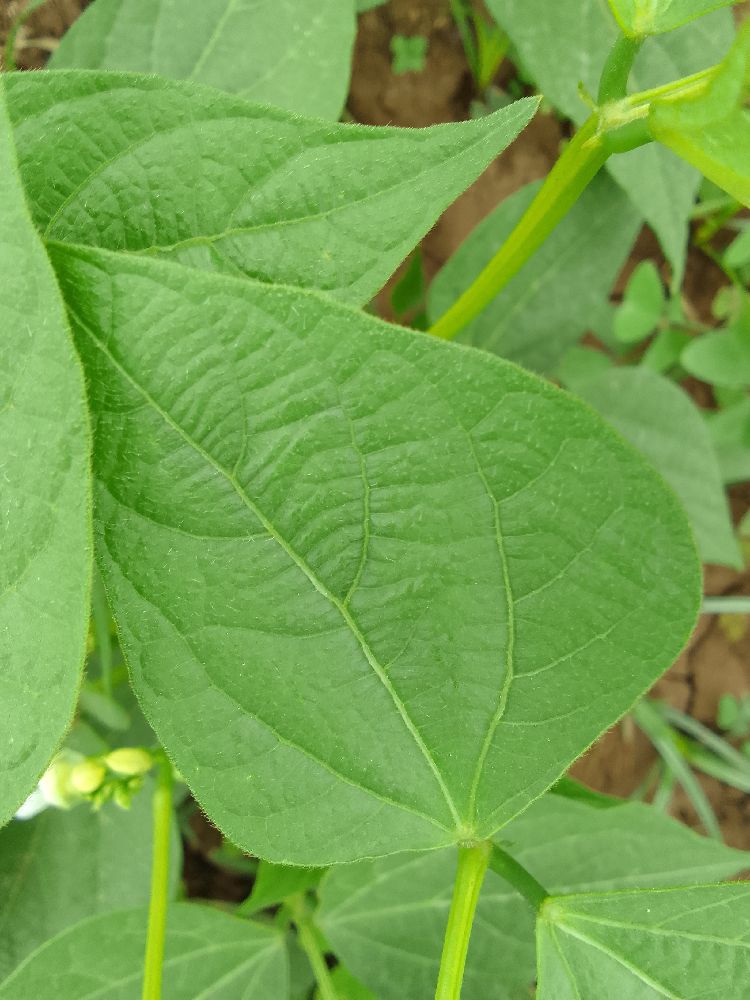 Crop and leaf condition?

common bean, healthy
